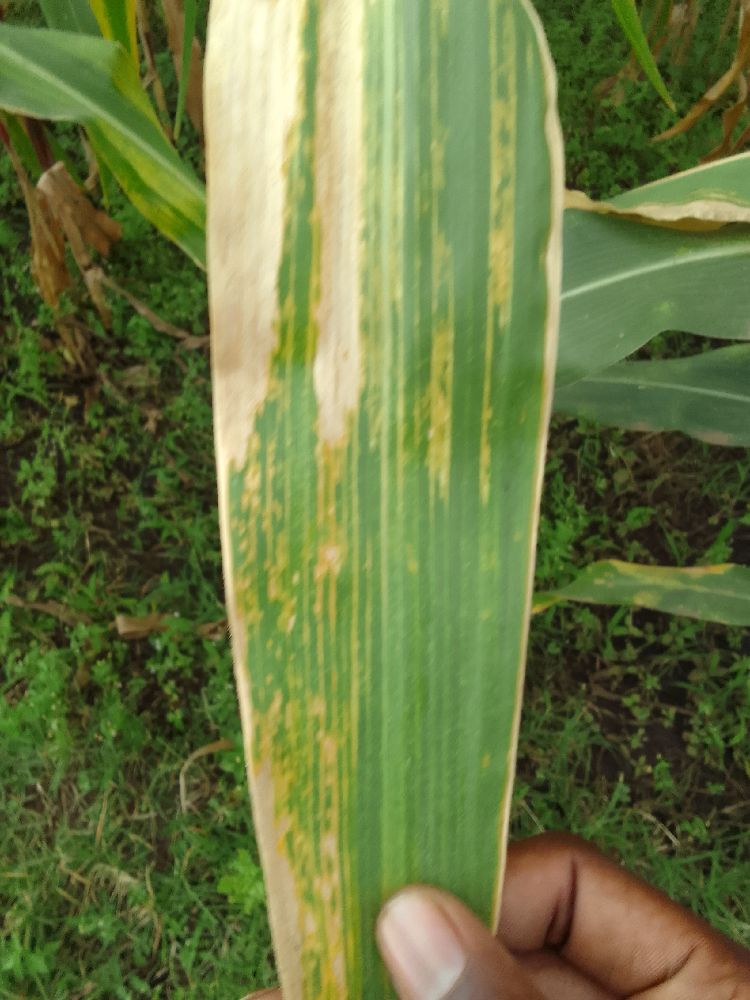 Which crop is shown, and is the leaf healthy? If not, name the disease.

maize, maize lethal necrosis
